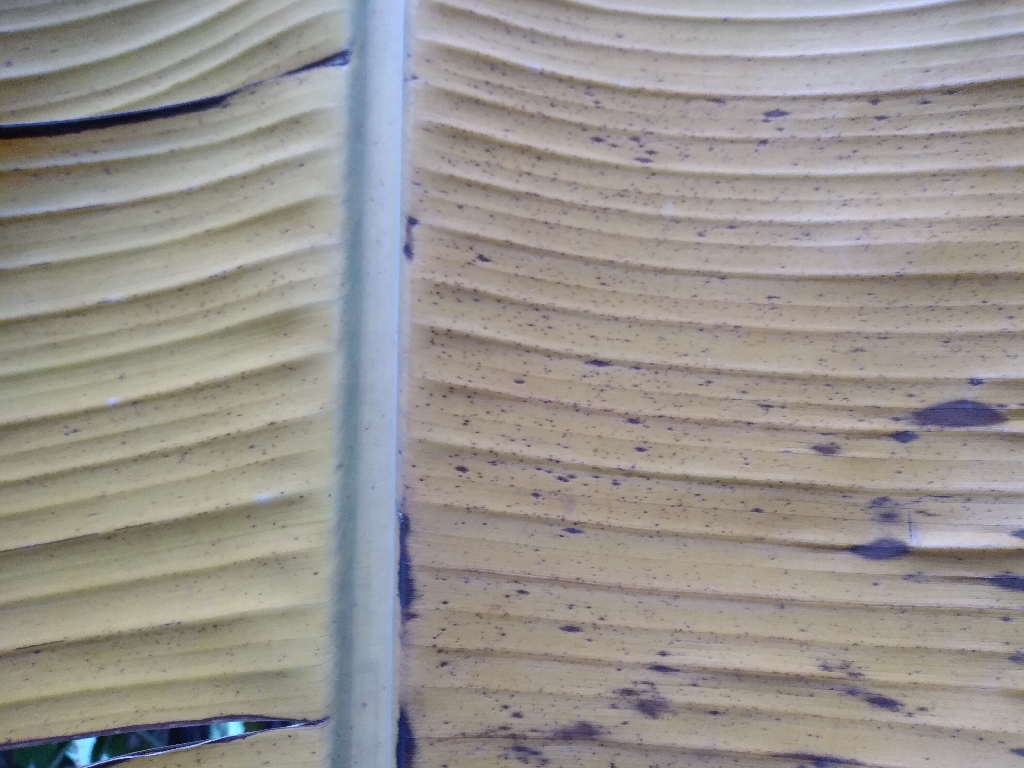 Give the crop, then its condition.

banana, fusarium wilt race 1
